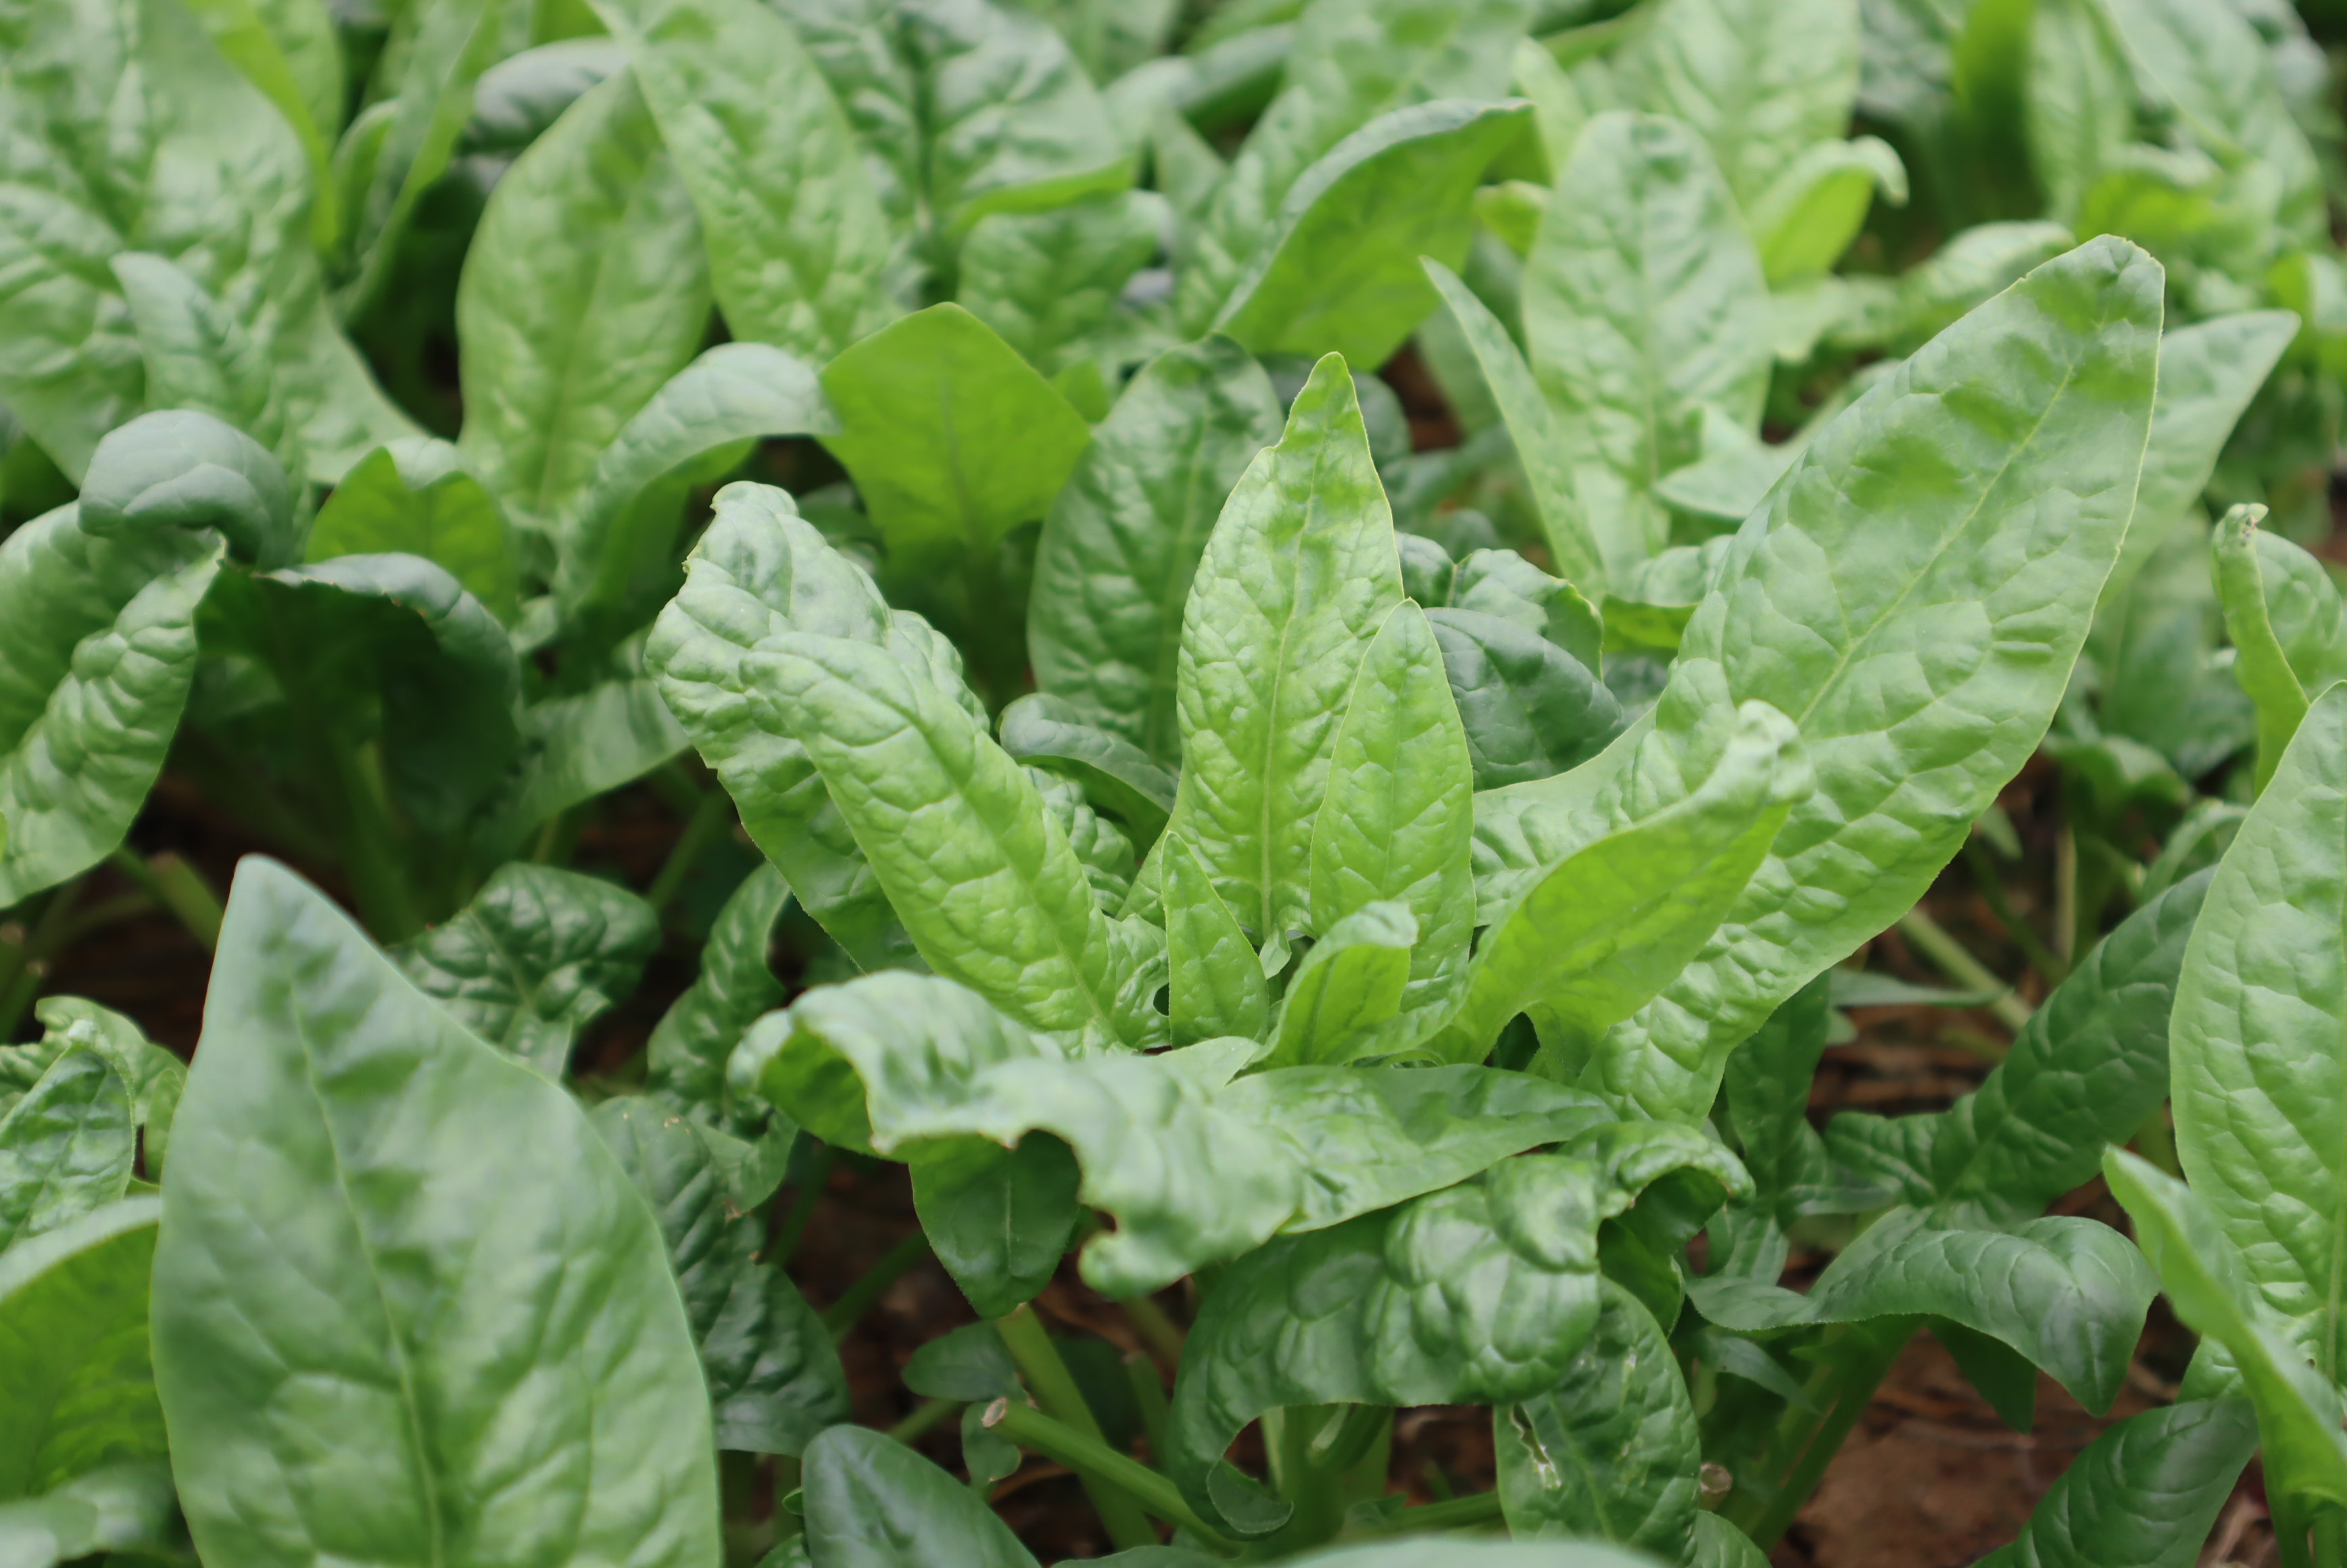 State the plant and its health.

spinach, healthy
